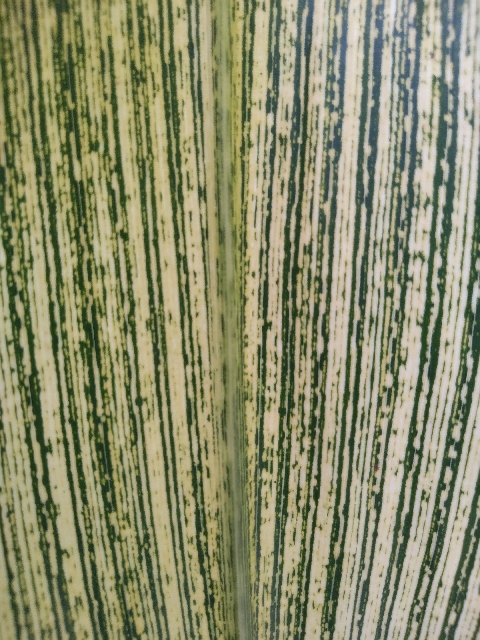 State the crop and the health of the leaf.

maize, maize streak virus
